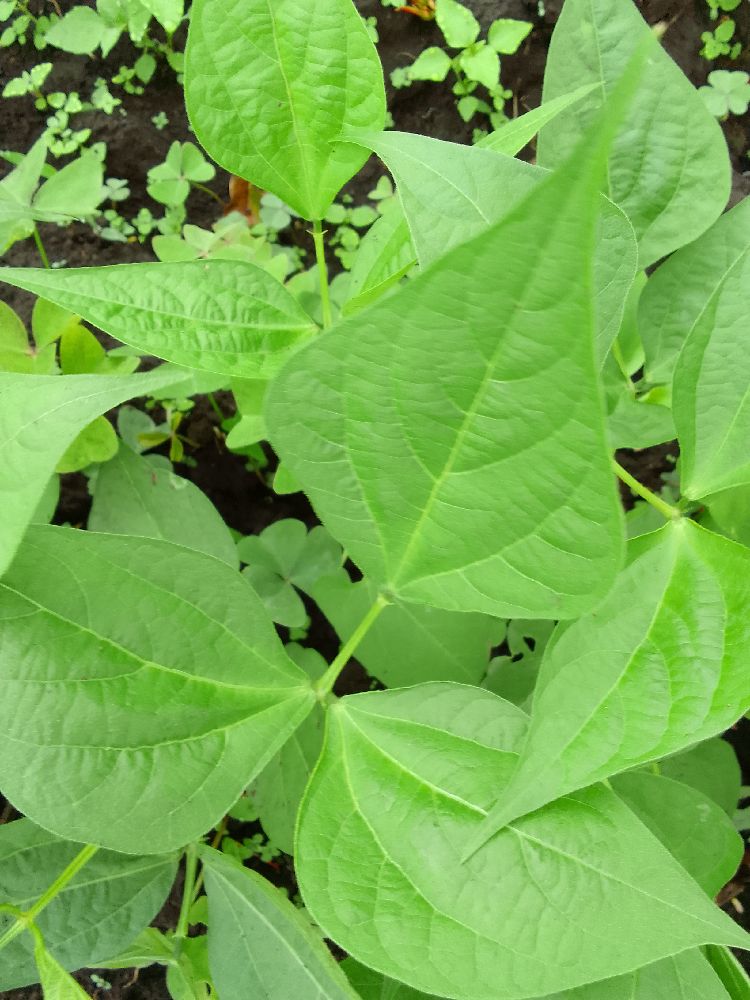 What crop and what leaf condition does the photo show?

common bean, healthy
